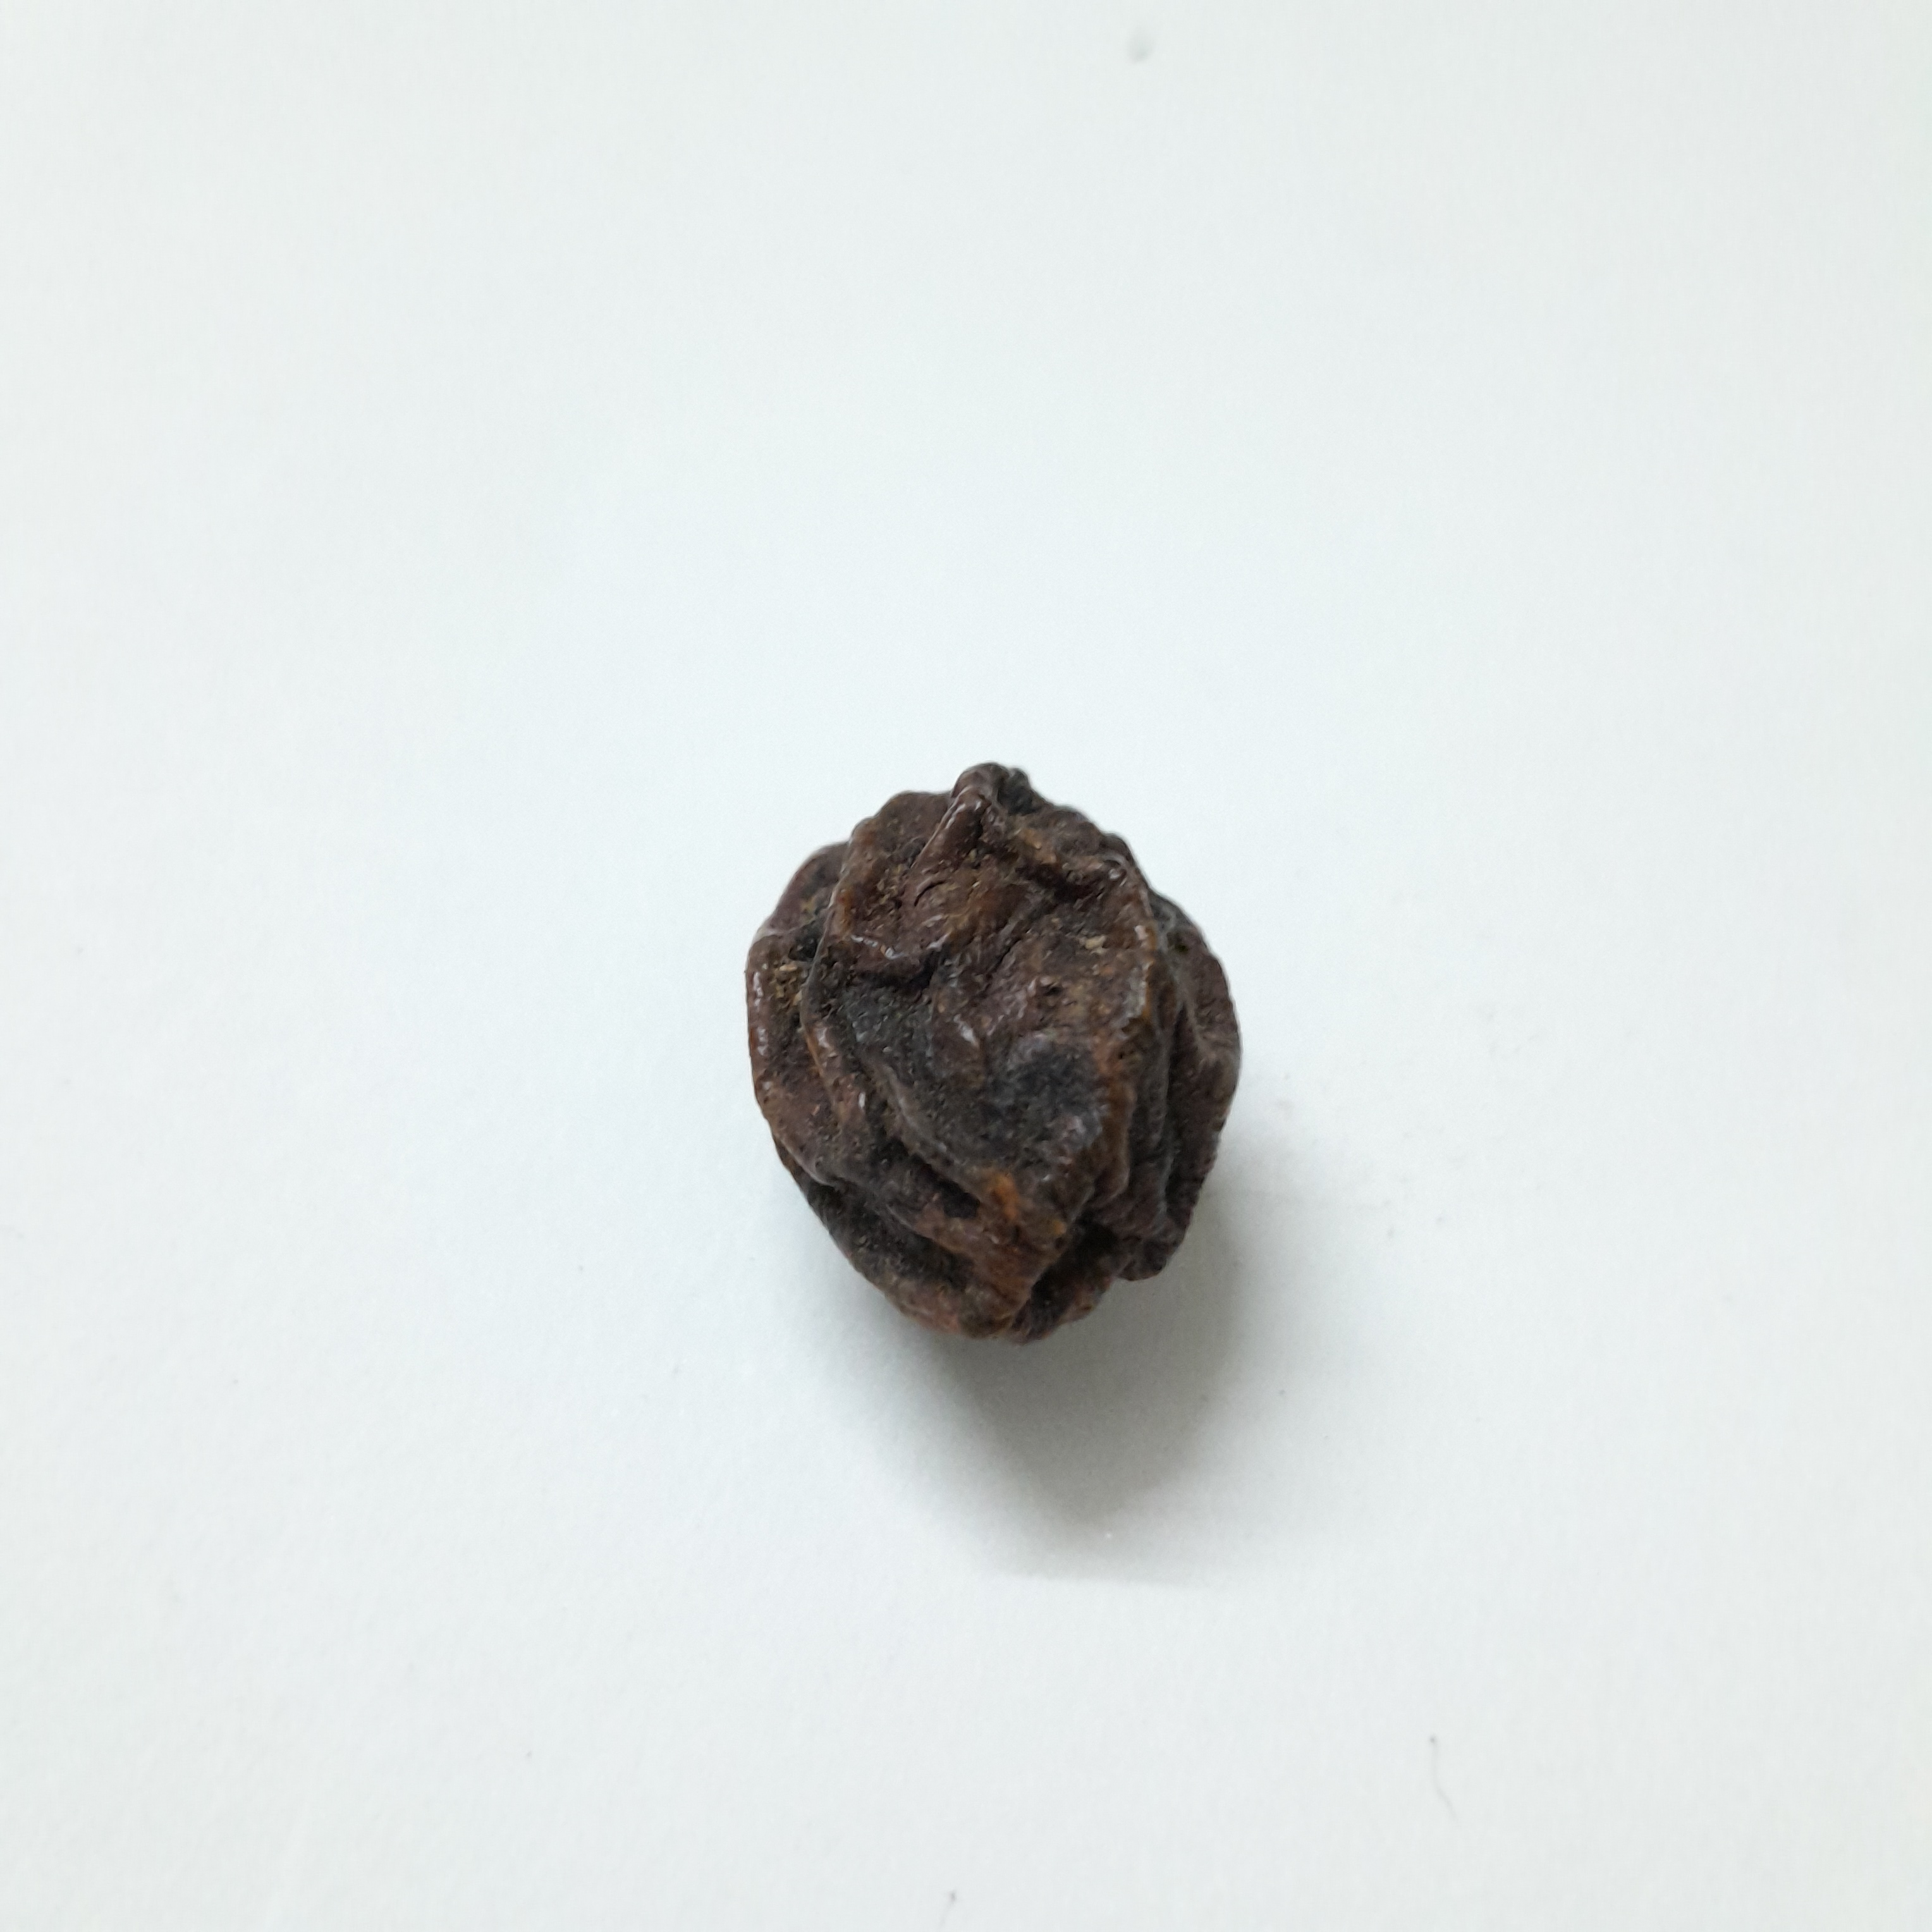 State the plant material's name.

kadukharik
